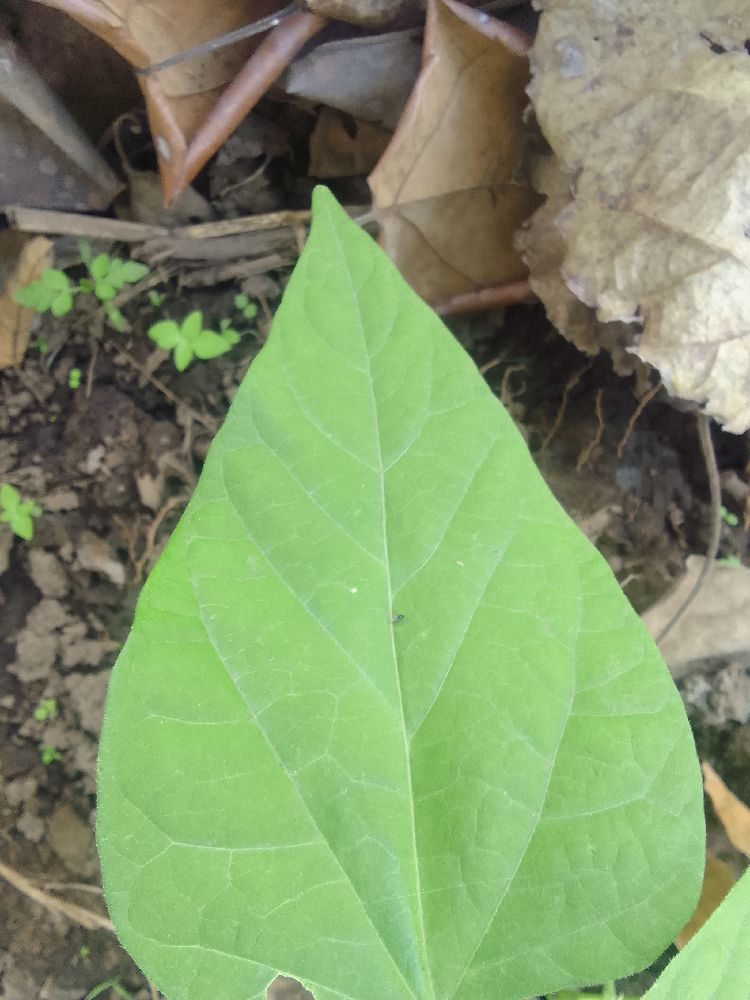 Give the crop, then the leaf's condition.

common bean, healthy
